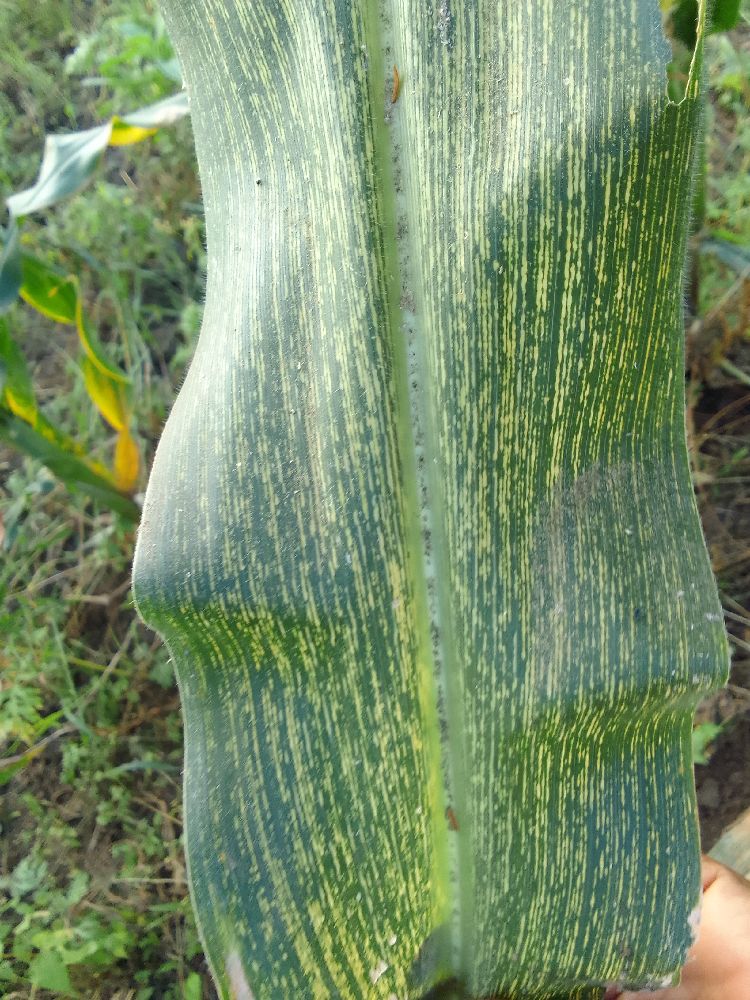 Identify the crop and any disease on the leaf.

maize, maize streak virus
